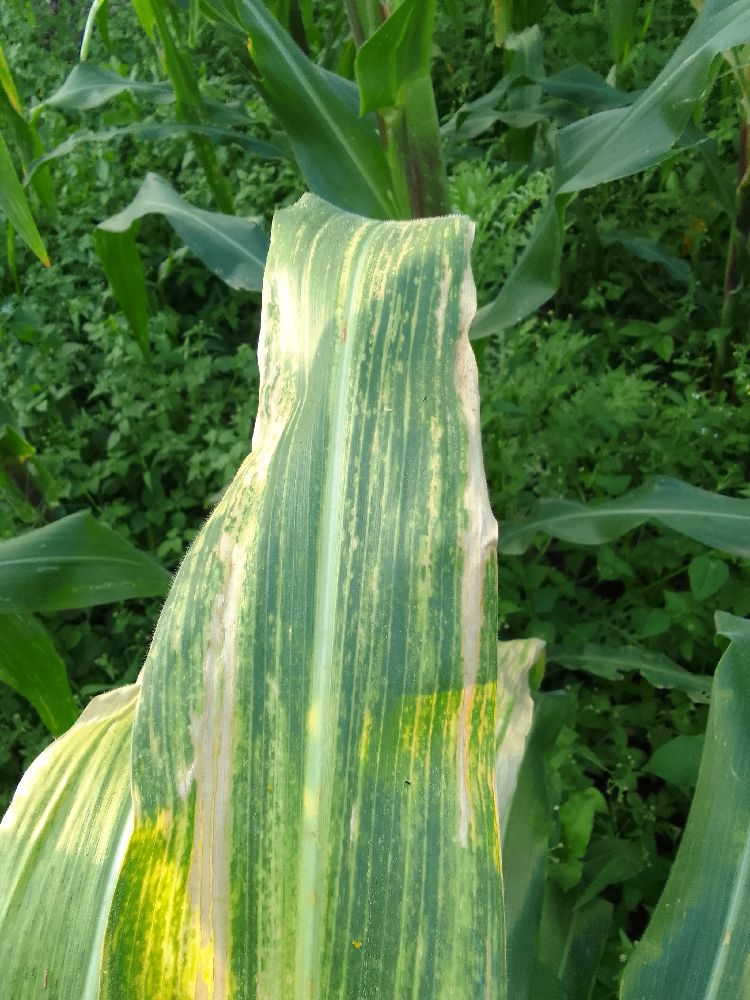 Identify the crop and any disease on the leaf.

maize, maize lethal necrosis
